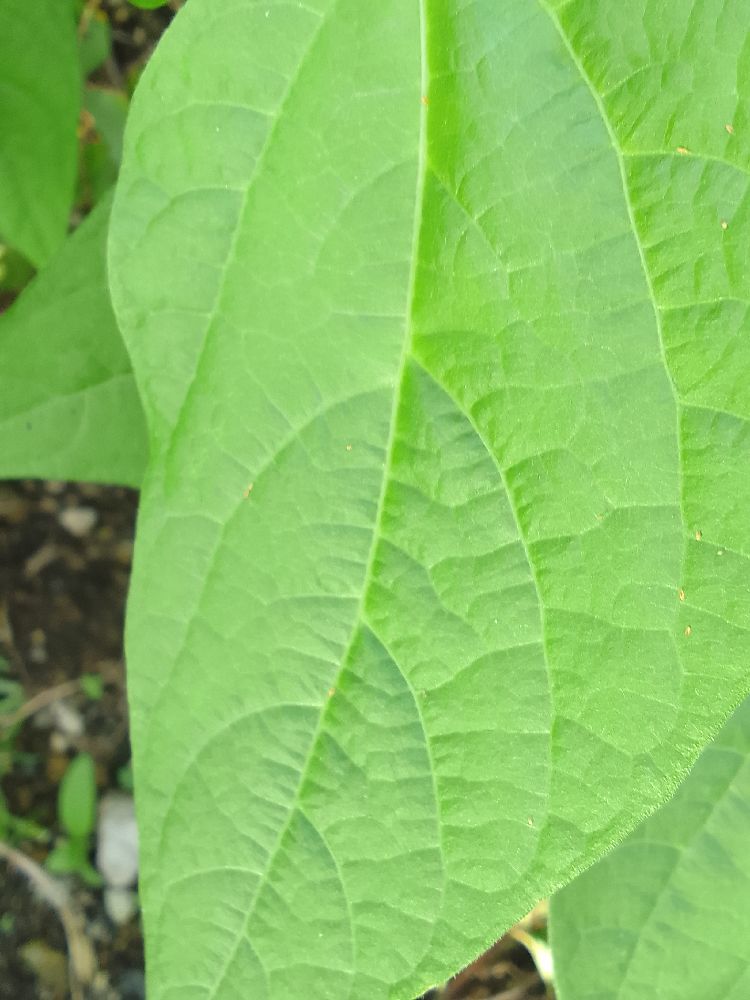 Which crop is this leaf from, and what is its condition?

common bean, healthy
